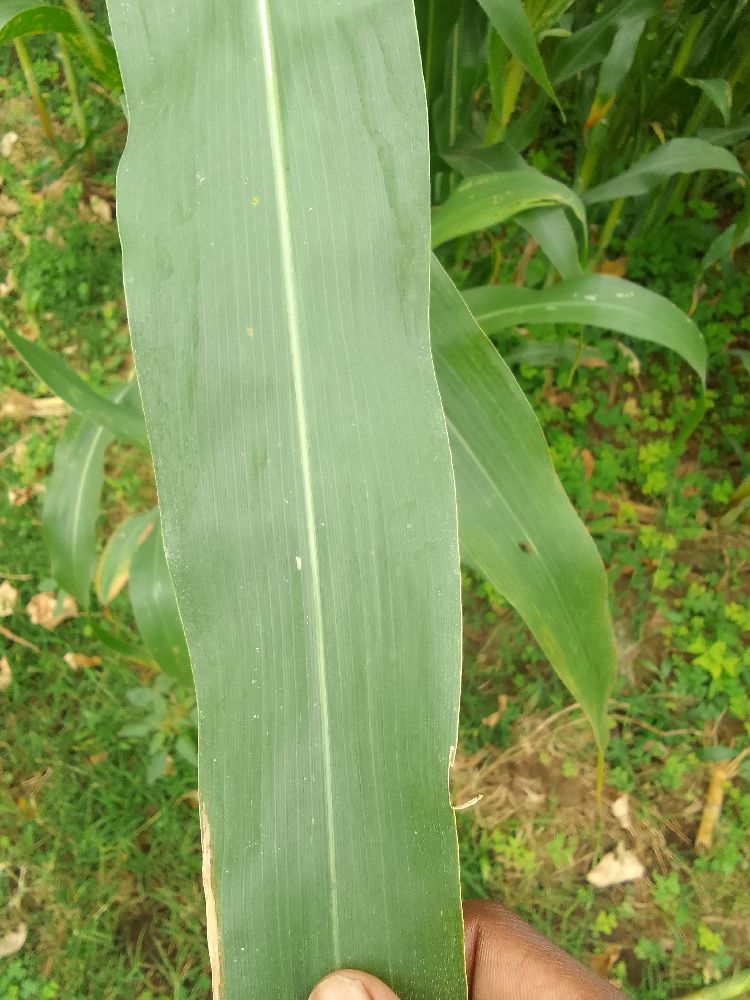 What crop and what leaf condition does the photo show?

maize, healthy
